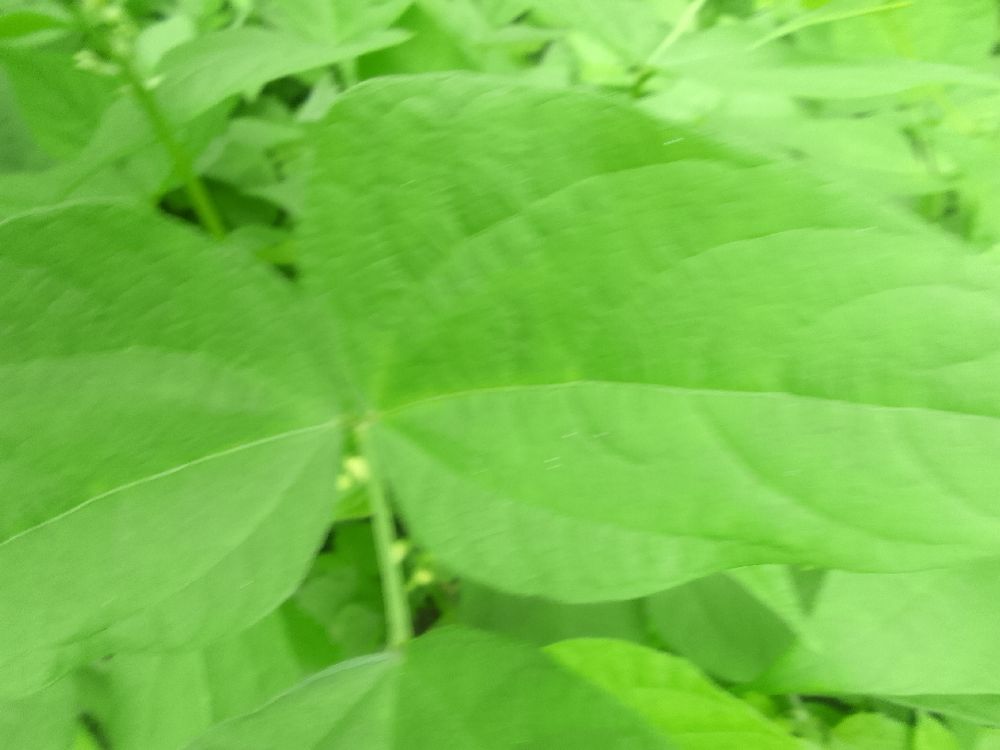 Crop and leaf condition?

common bean, healthy
